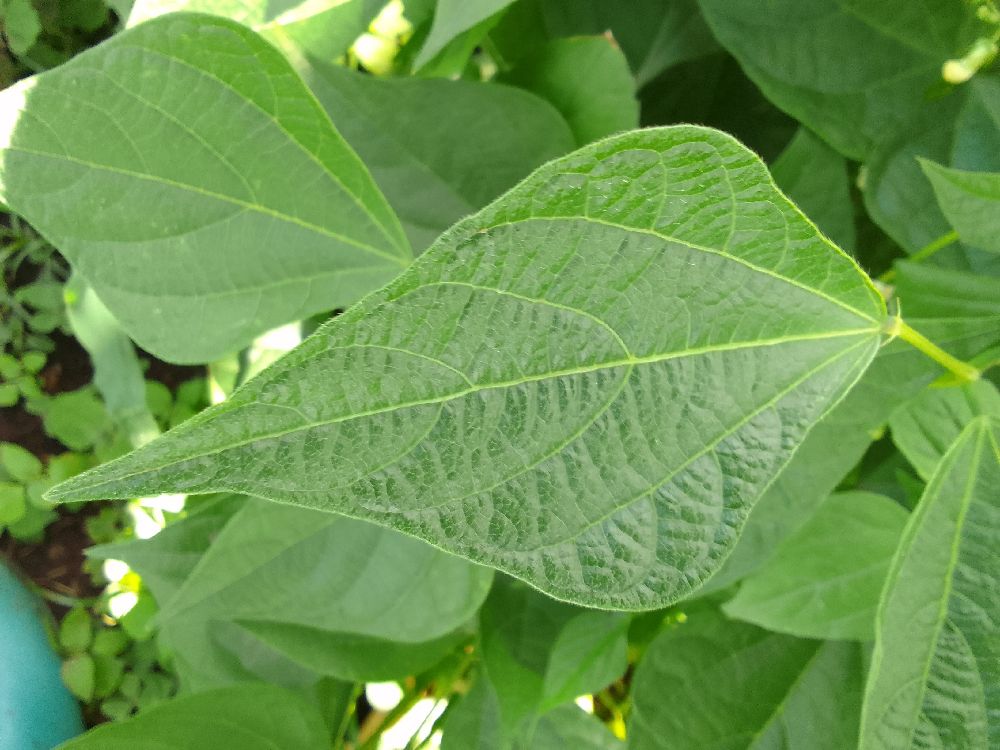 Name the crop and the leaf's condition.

common bean, healthy
